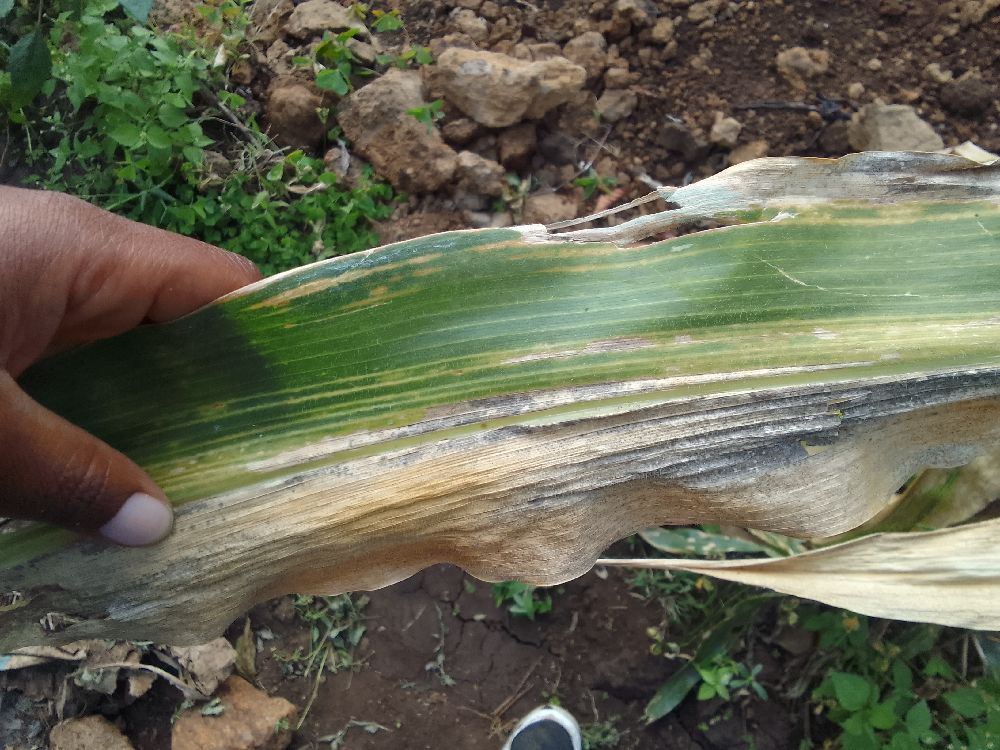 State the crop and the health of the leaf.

maize, maize lethal necrosis
